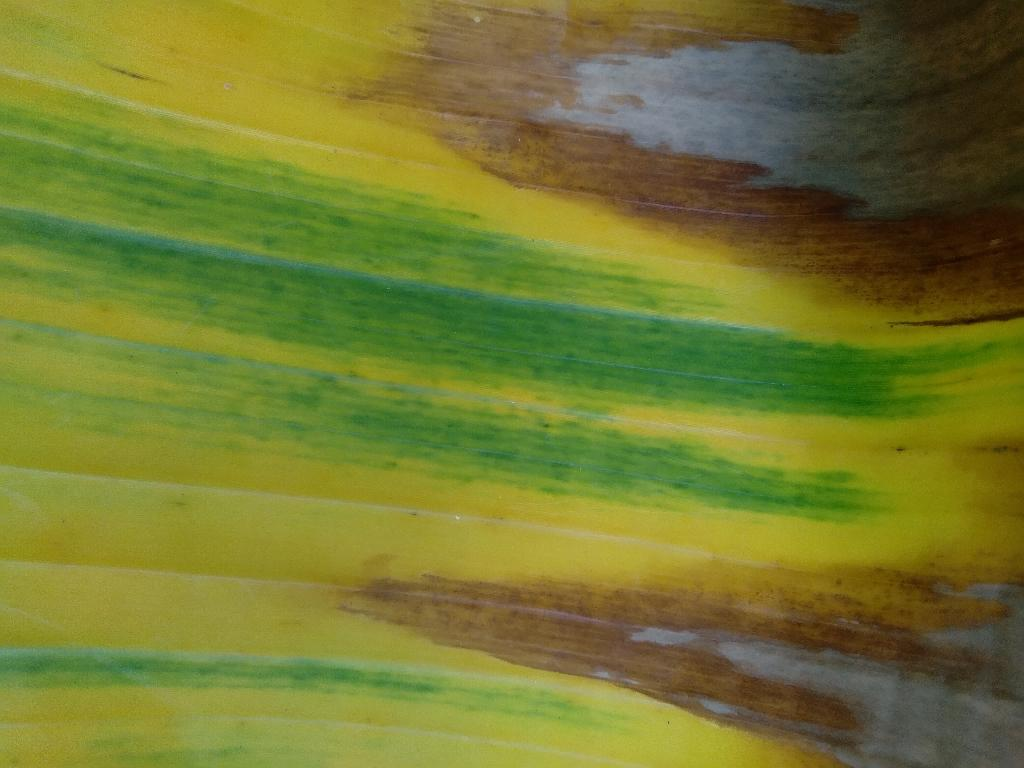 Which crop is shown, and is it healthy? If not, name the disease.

banana, fusarium wilt race 1
